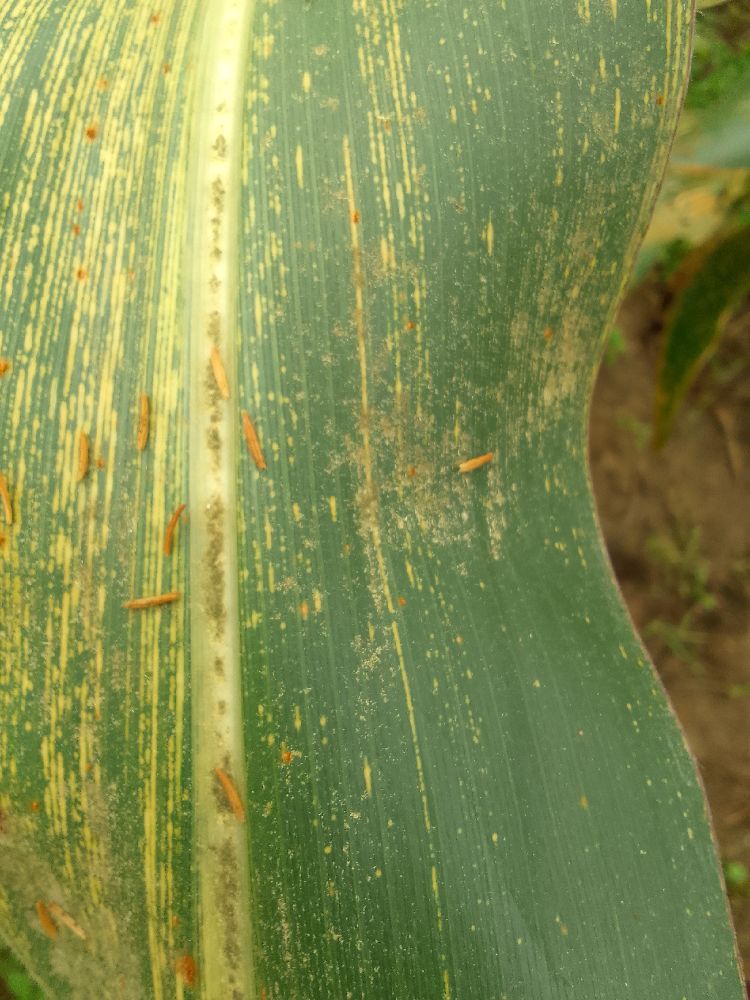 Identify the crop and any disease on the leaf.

maize, maize streak virus
